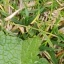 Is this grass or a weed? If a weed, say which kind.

structured weed
